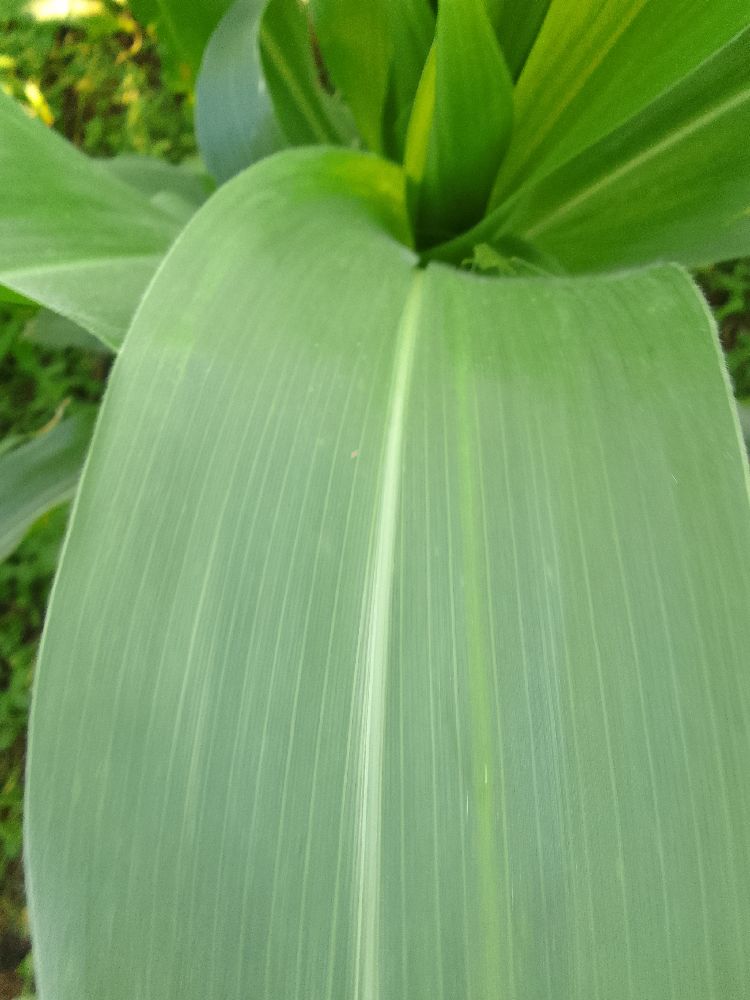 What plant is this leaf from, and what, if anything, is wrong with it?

maize, healthy
